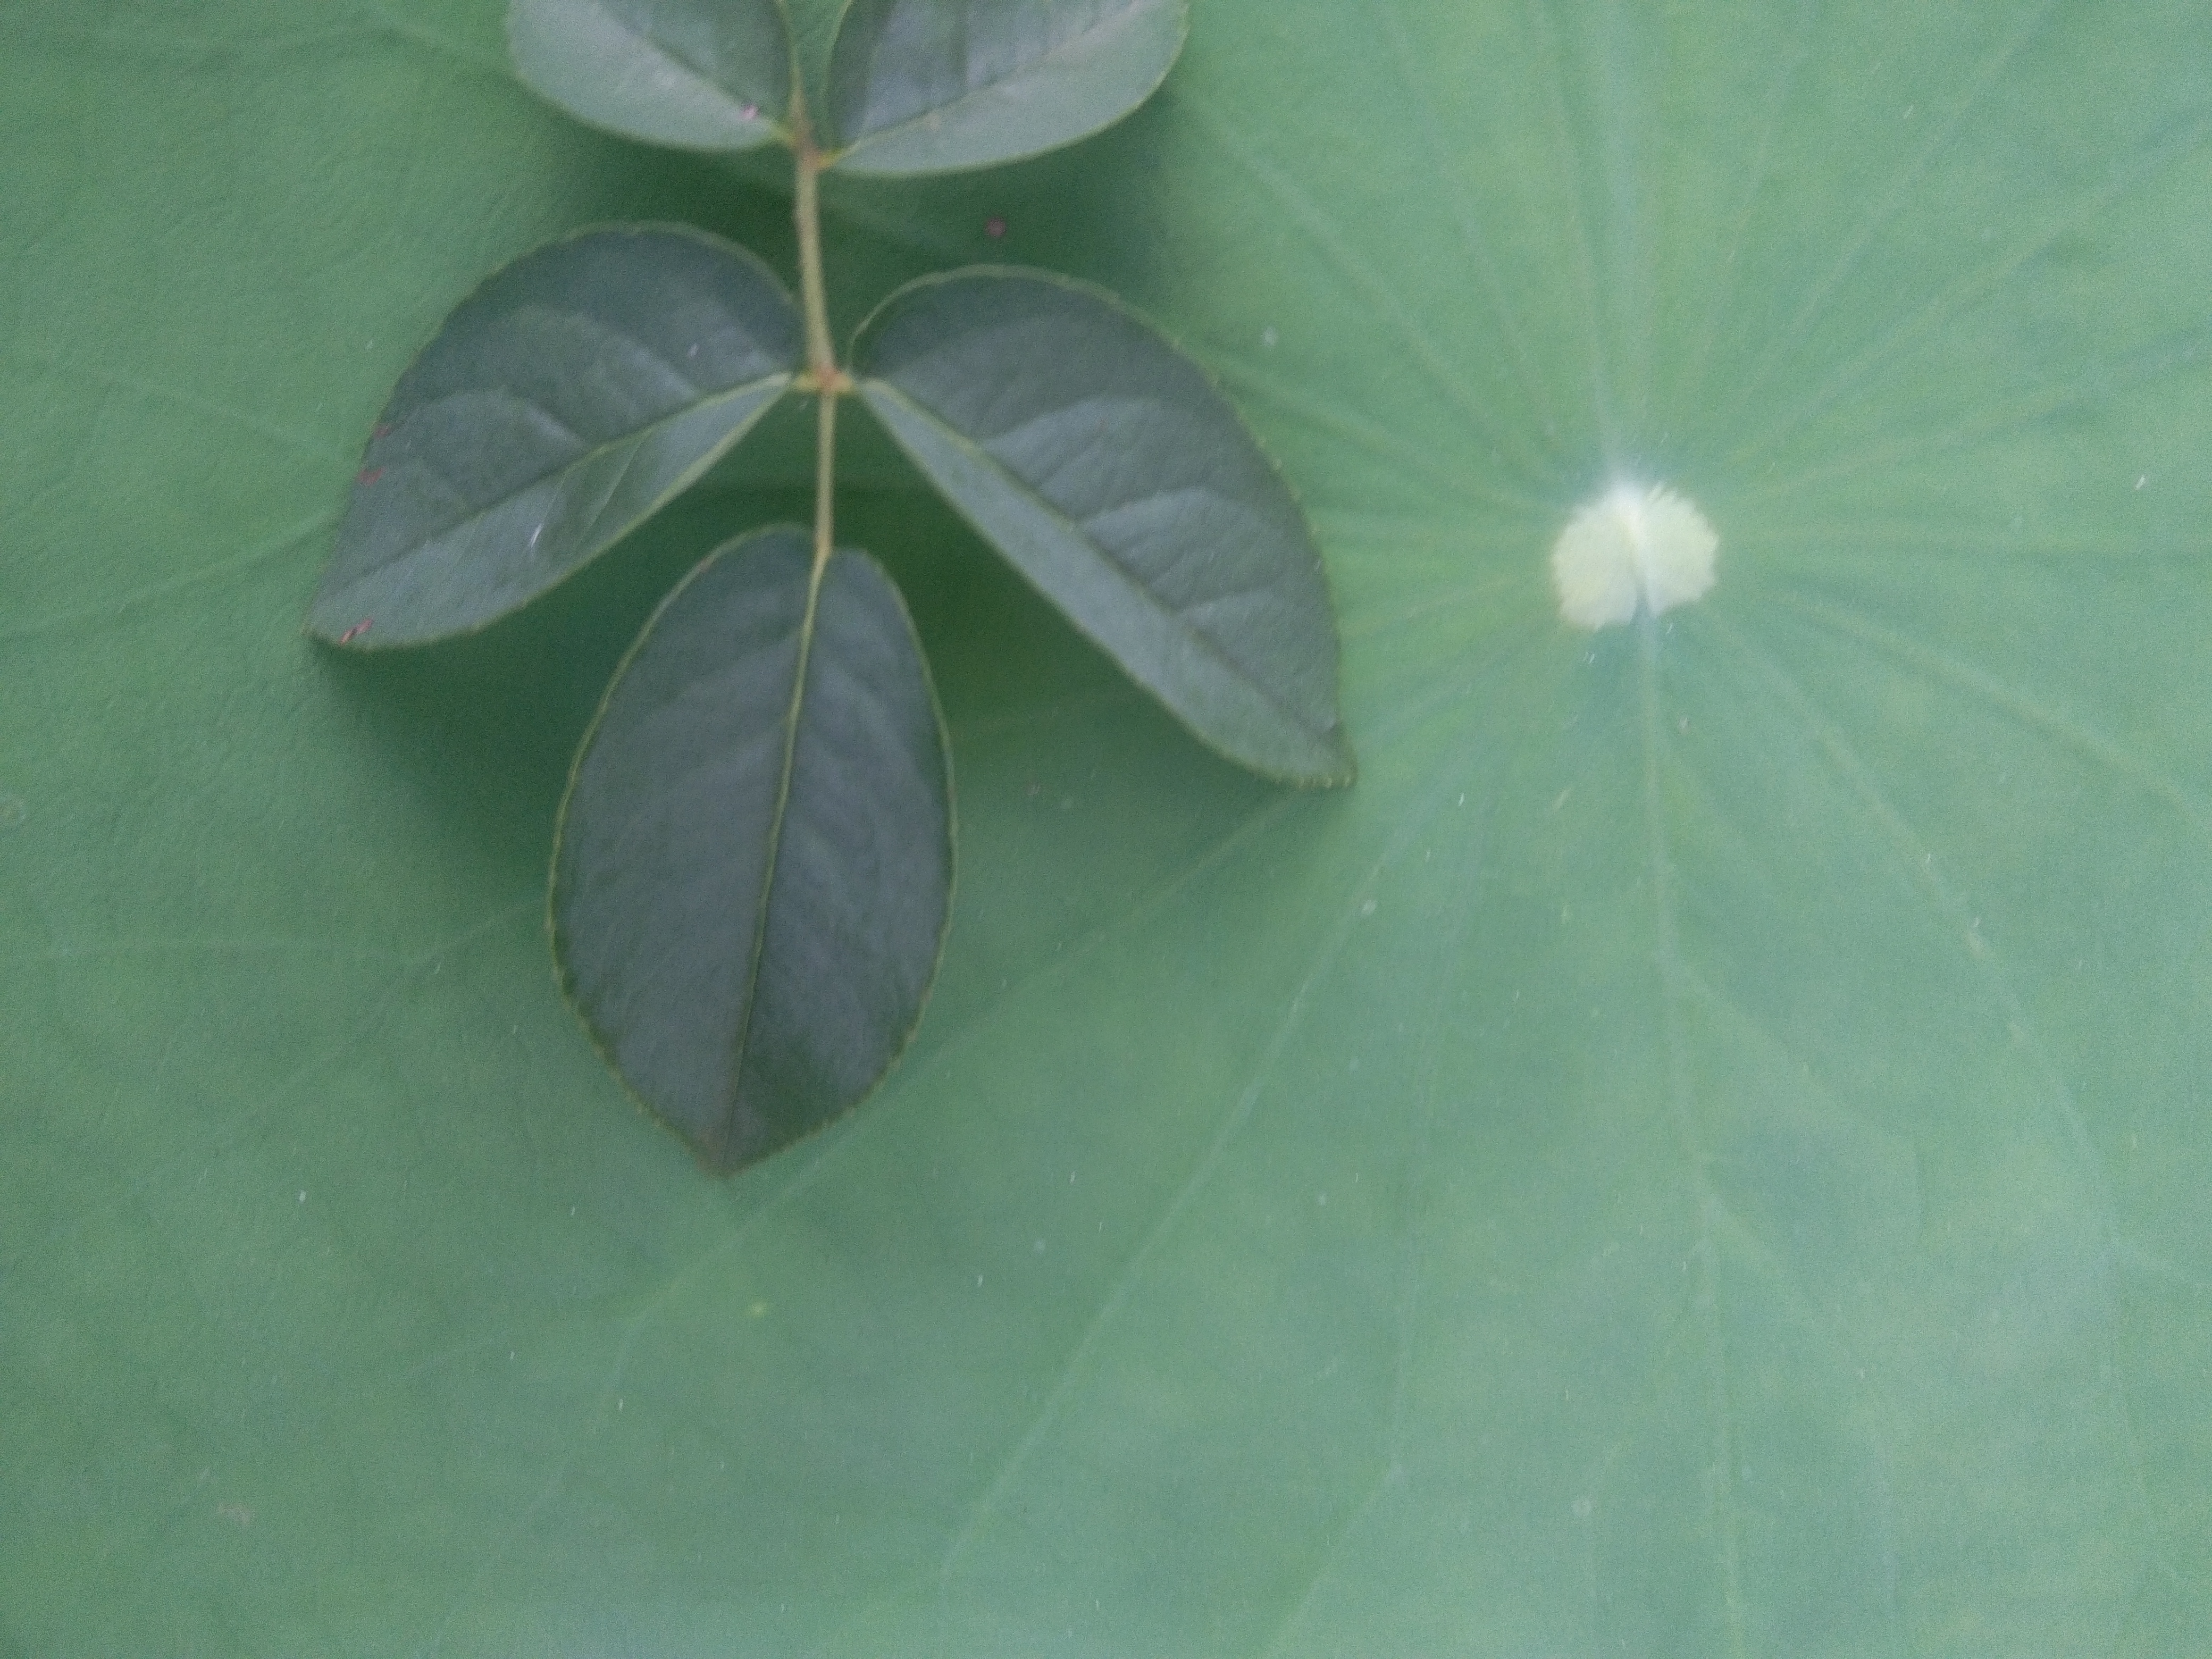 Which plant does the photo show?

rose
